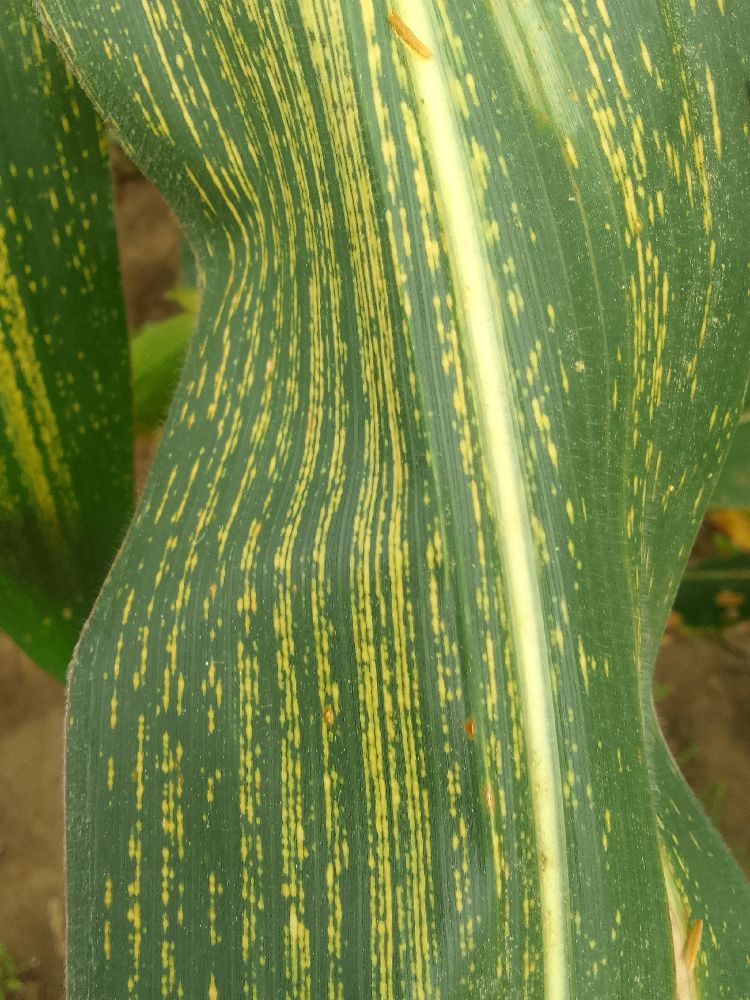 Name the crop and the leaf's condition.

maize, maize streak virus
